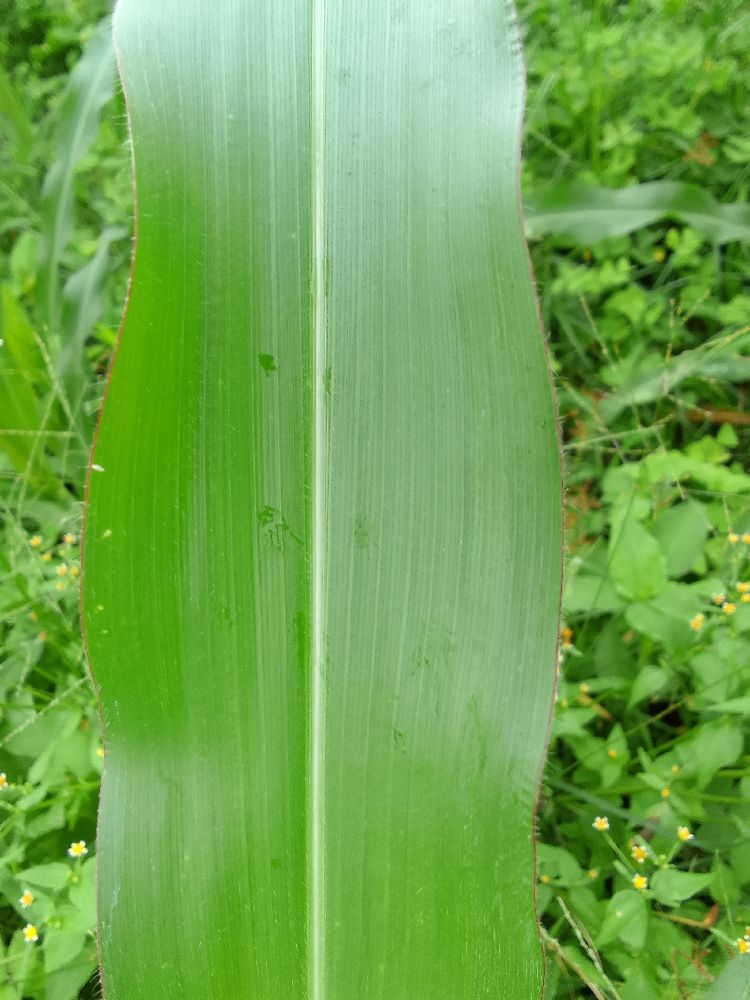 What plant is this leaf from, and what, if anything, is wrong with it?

maize, healthy
